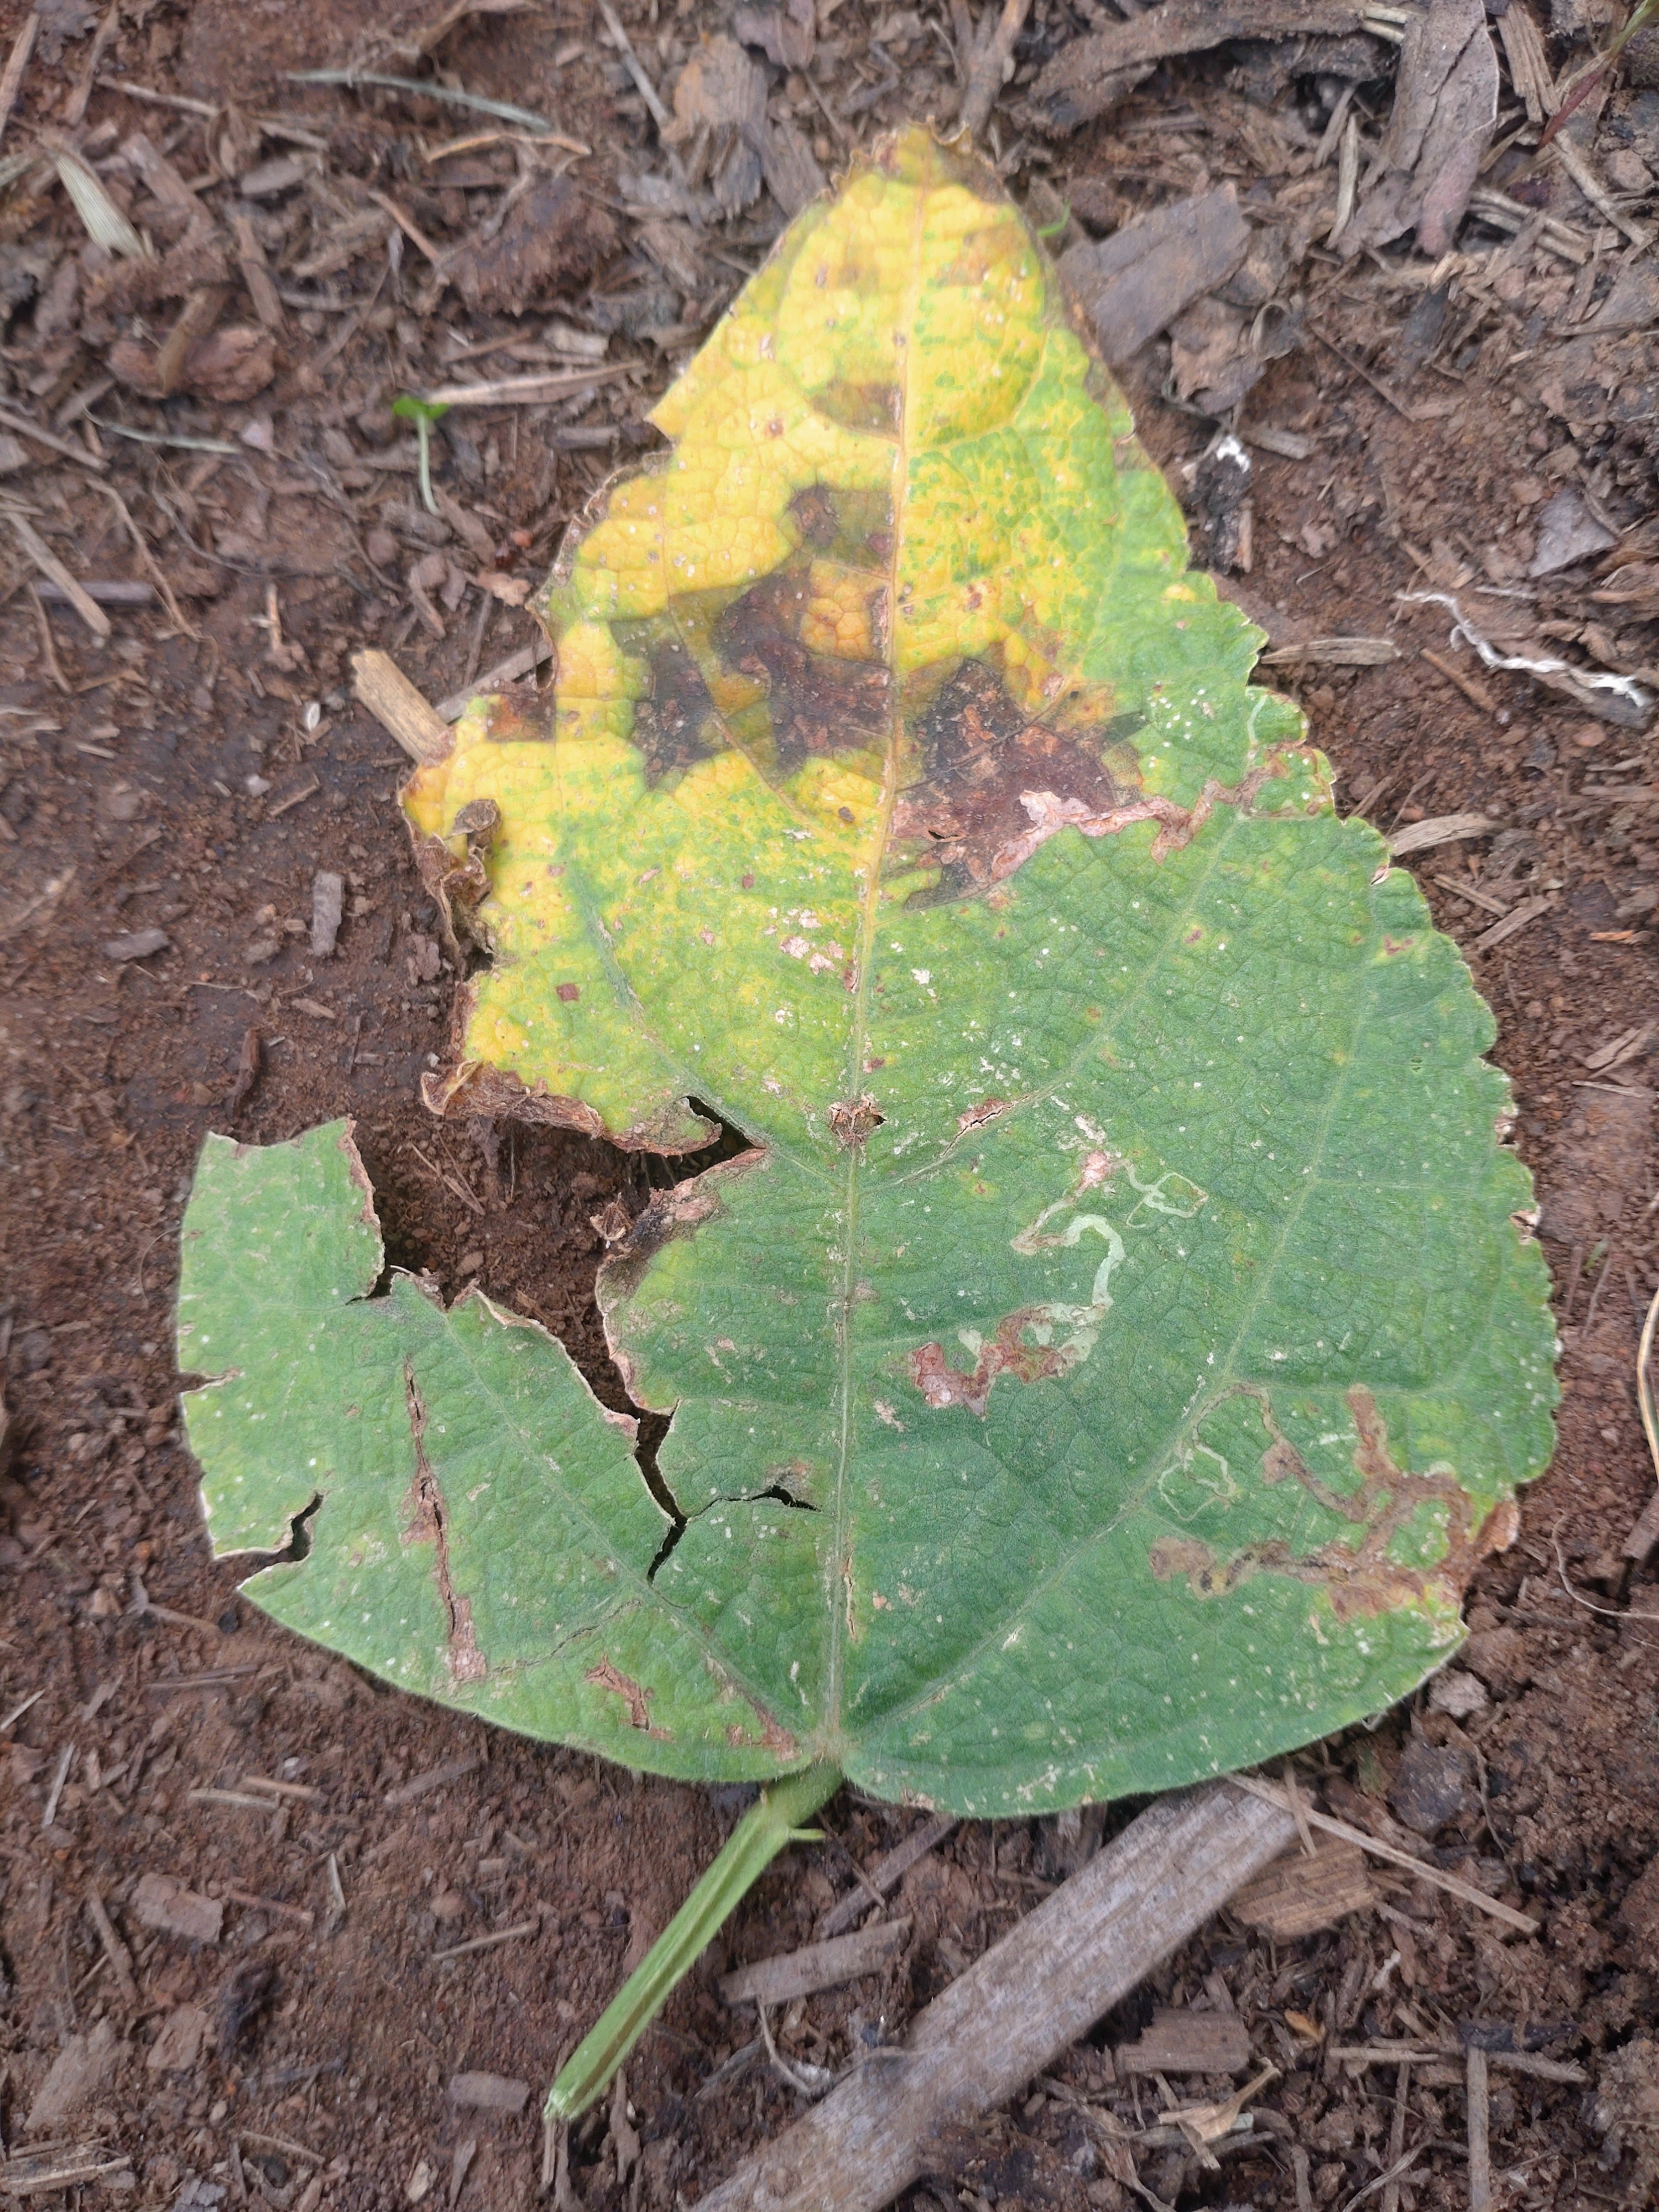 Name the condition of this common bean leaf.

rust
